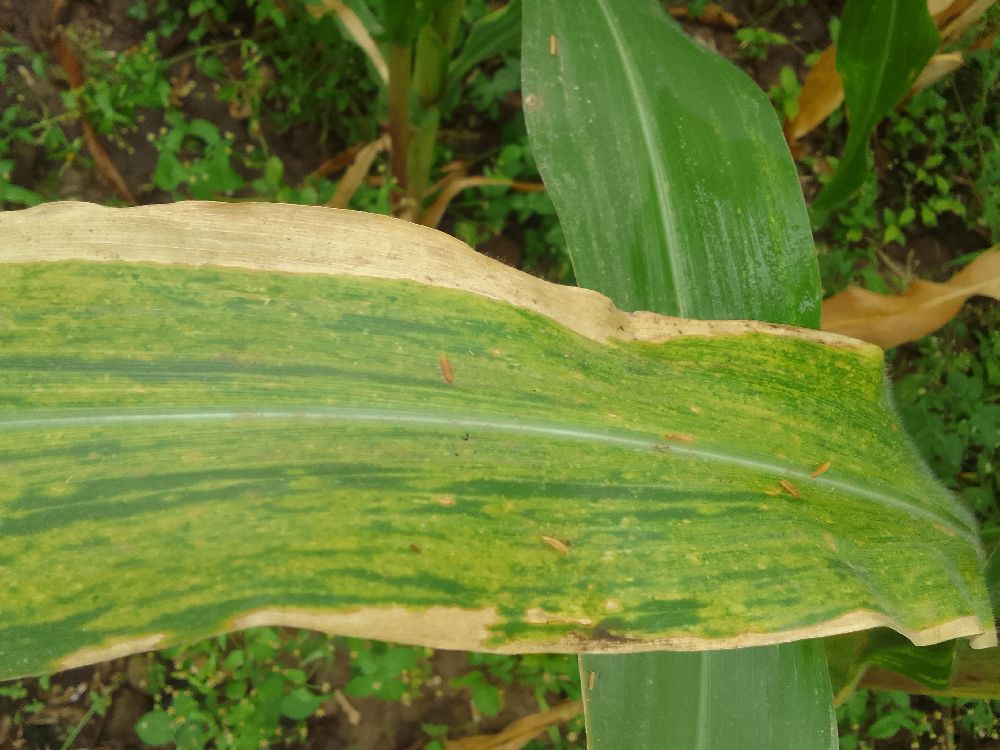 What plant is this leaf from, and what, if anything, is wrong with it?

maize, maize lethal necrosis
